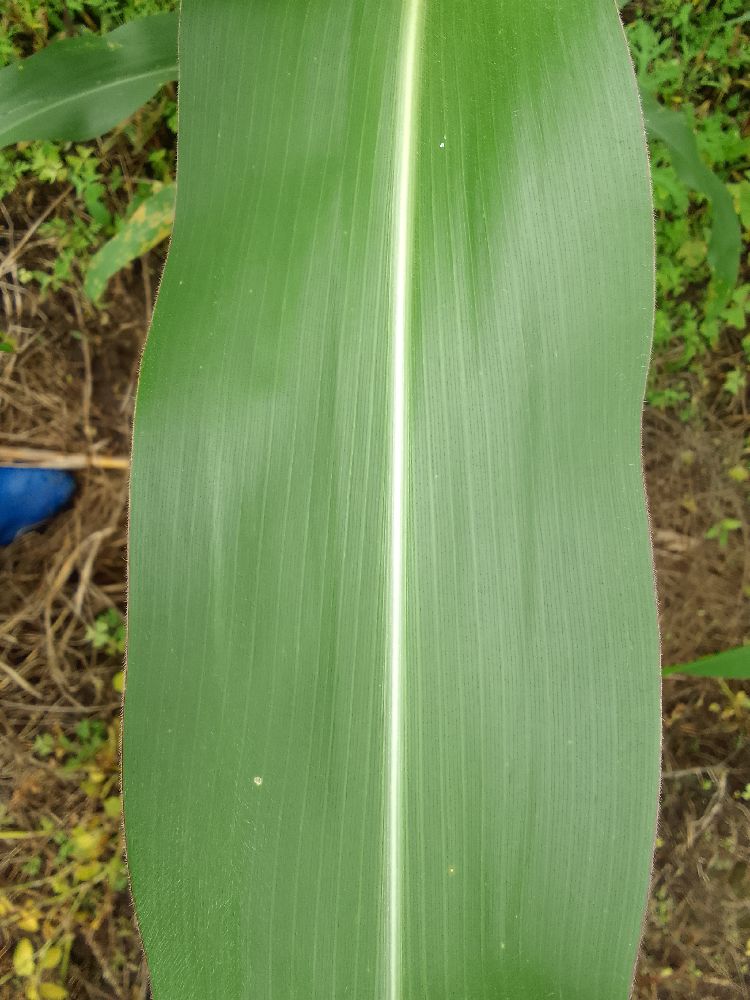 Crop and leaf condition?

maize, healthy
